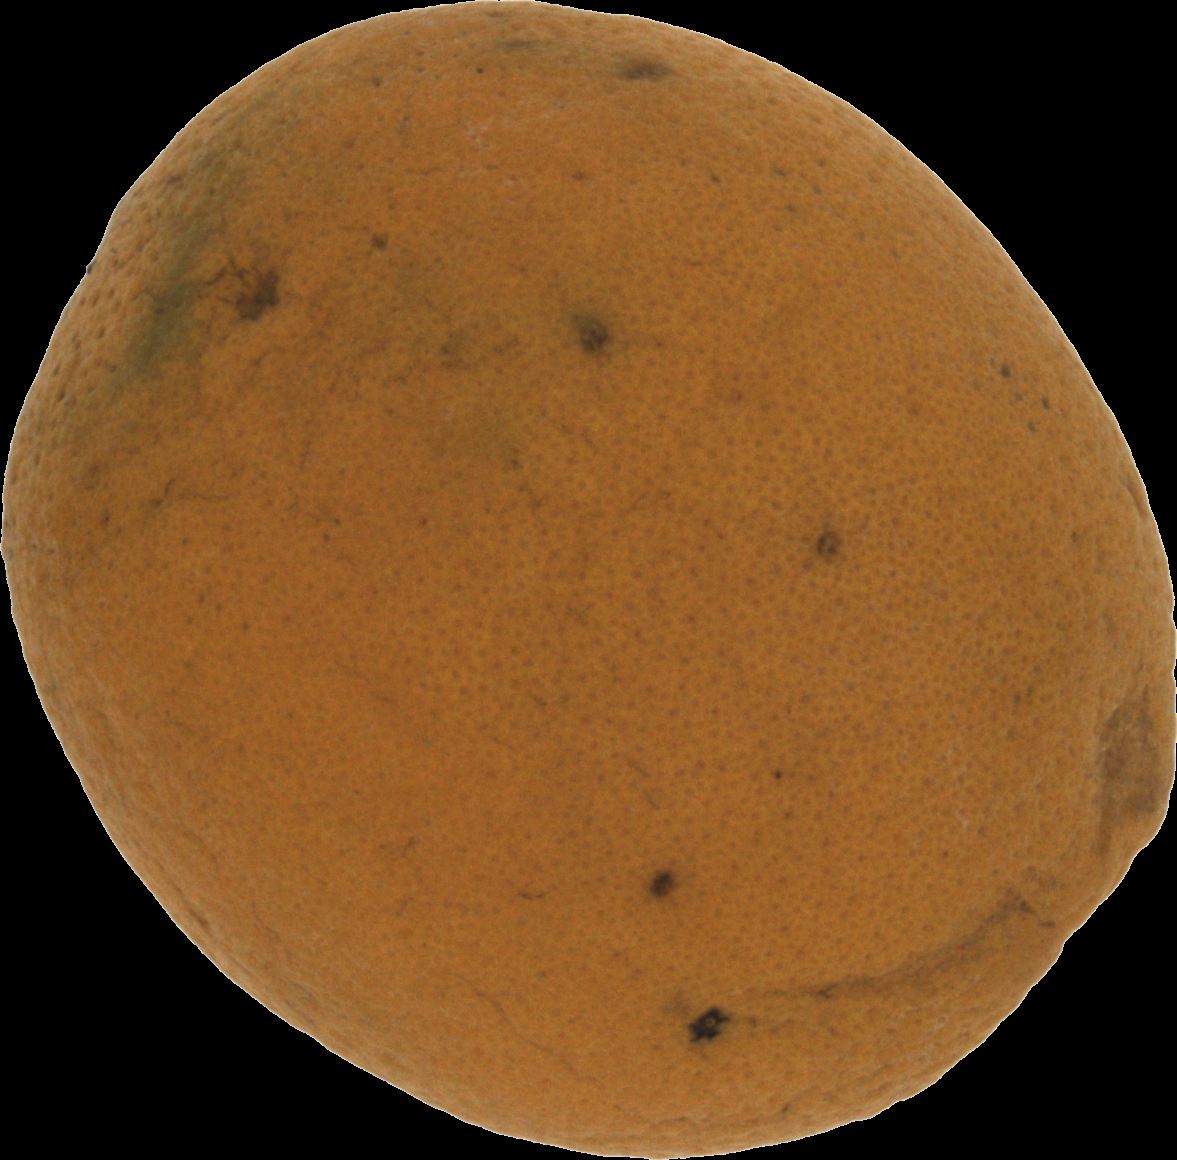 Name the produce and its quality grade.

orange, bad
